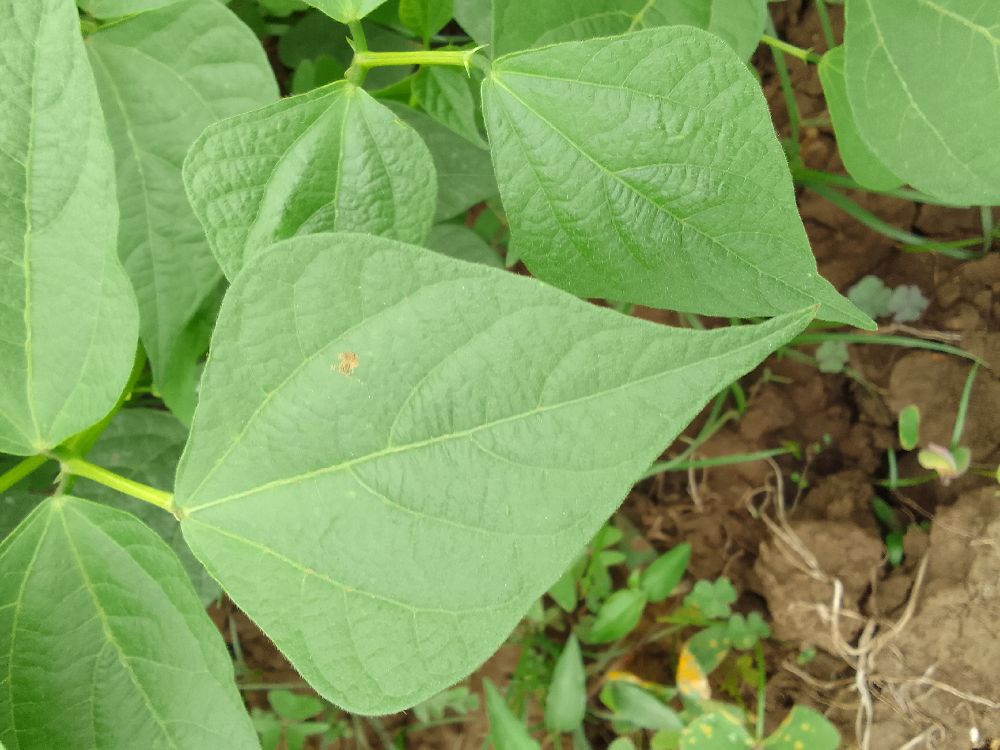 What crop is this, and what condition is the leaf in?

common bean, healthy
